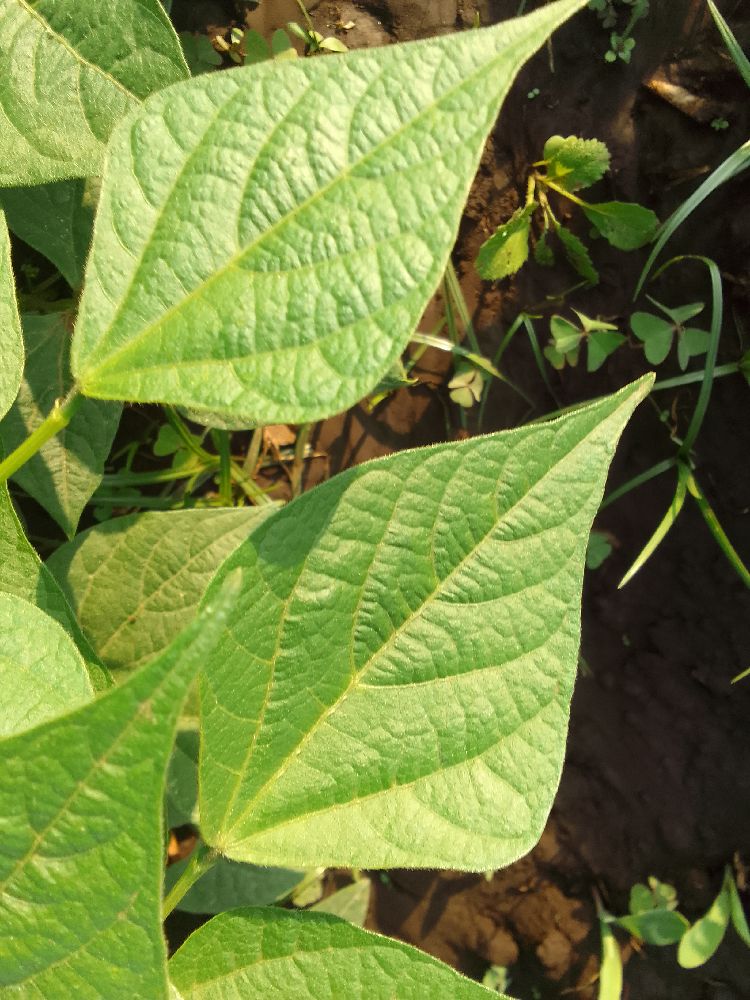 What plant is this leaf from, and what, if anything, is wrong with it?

common bean, healthy
